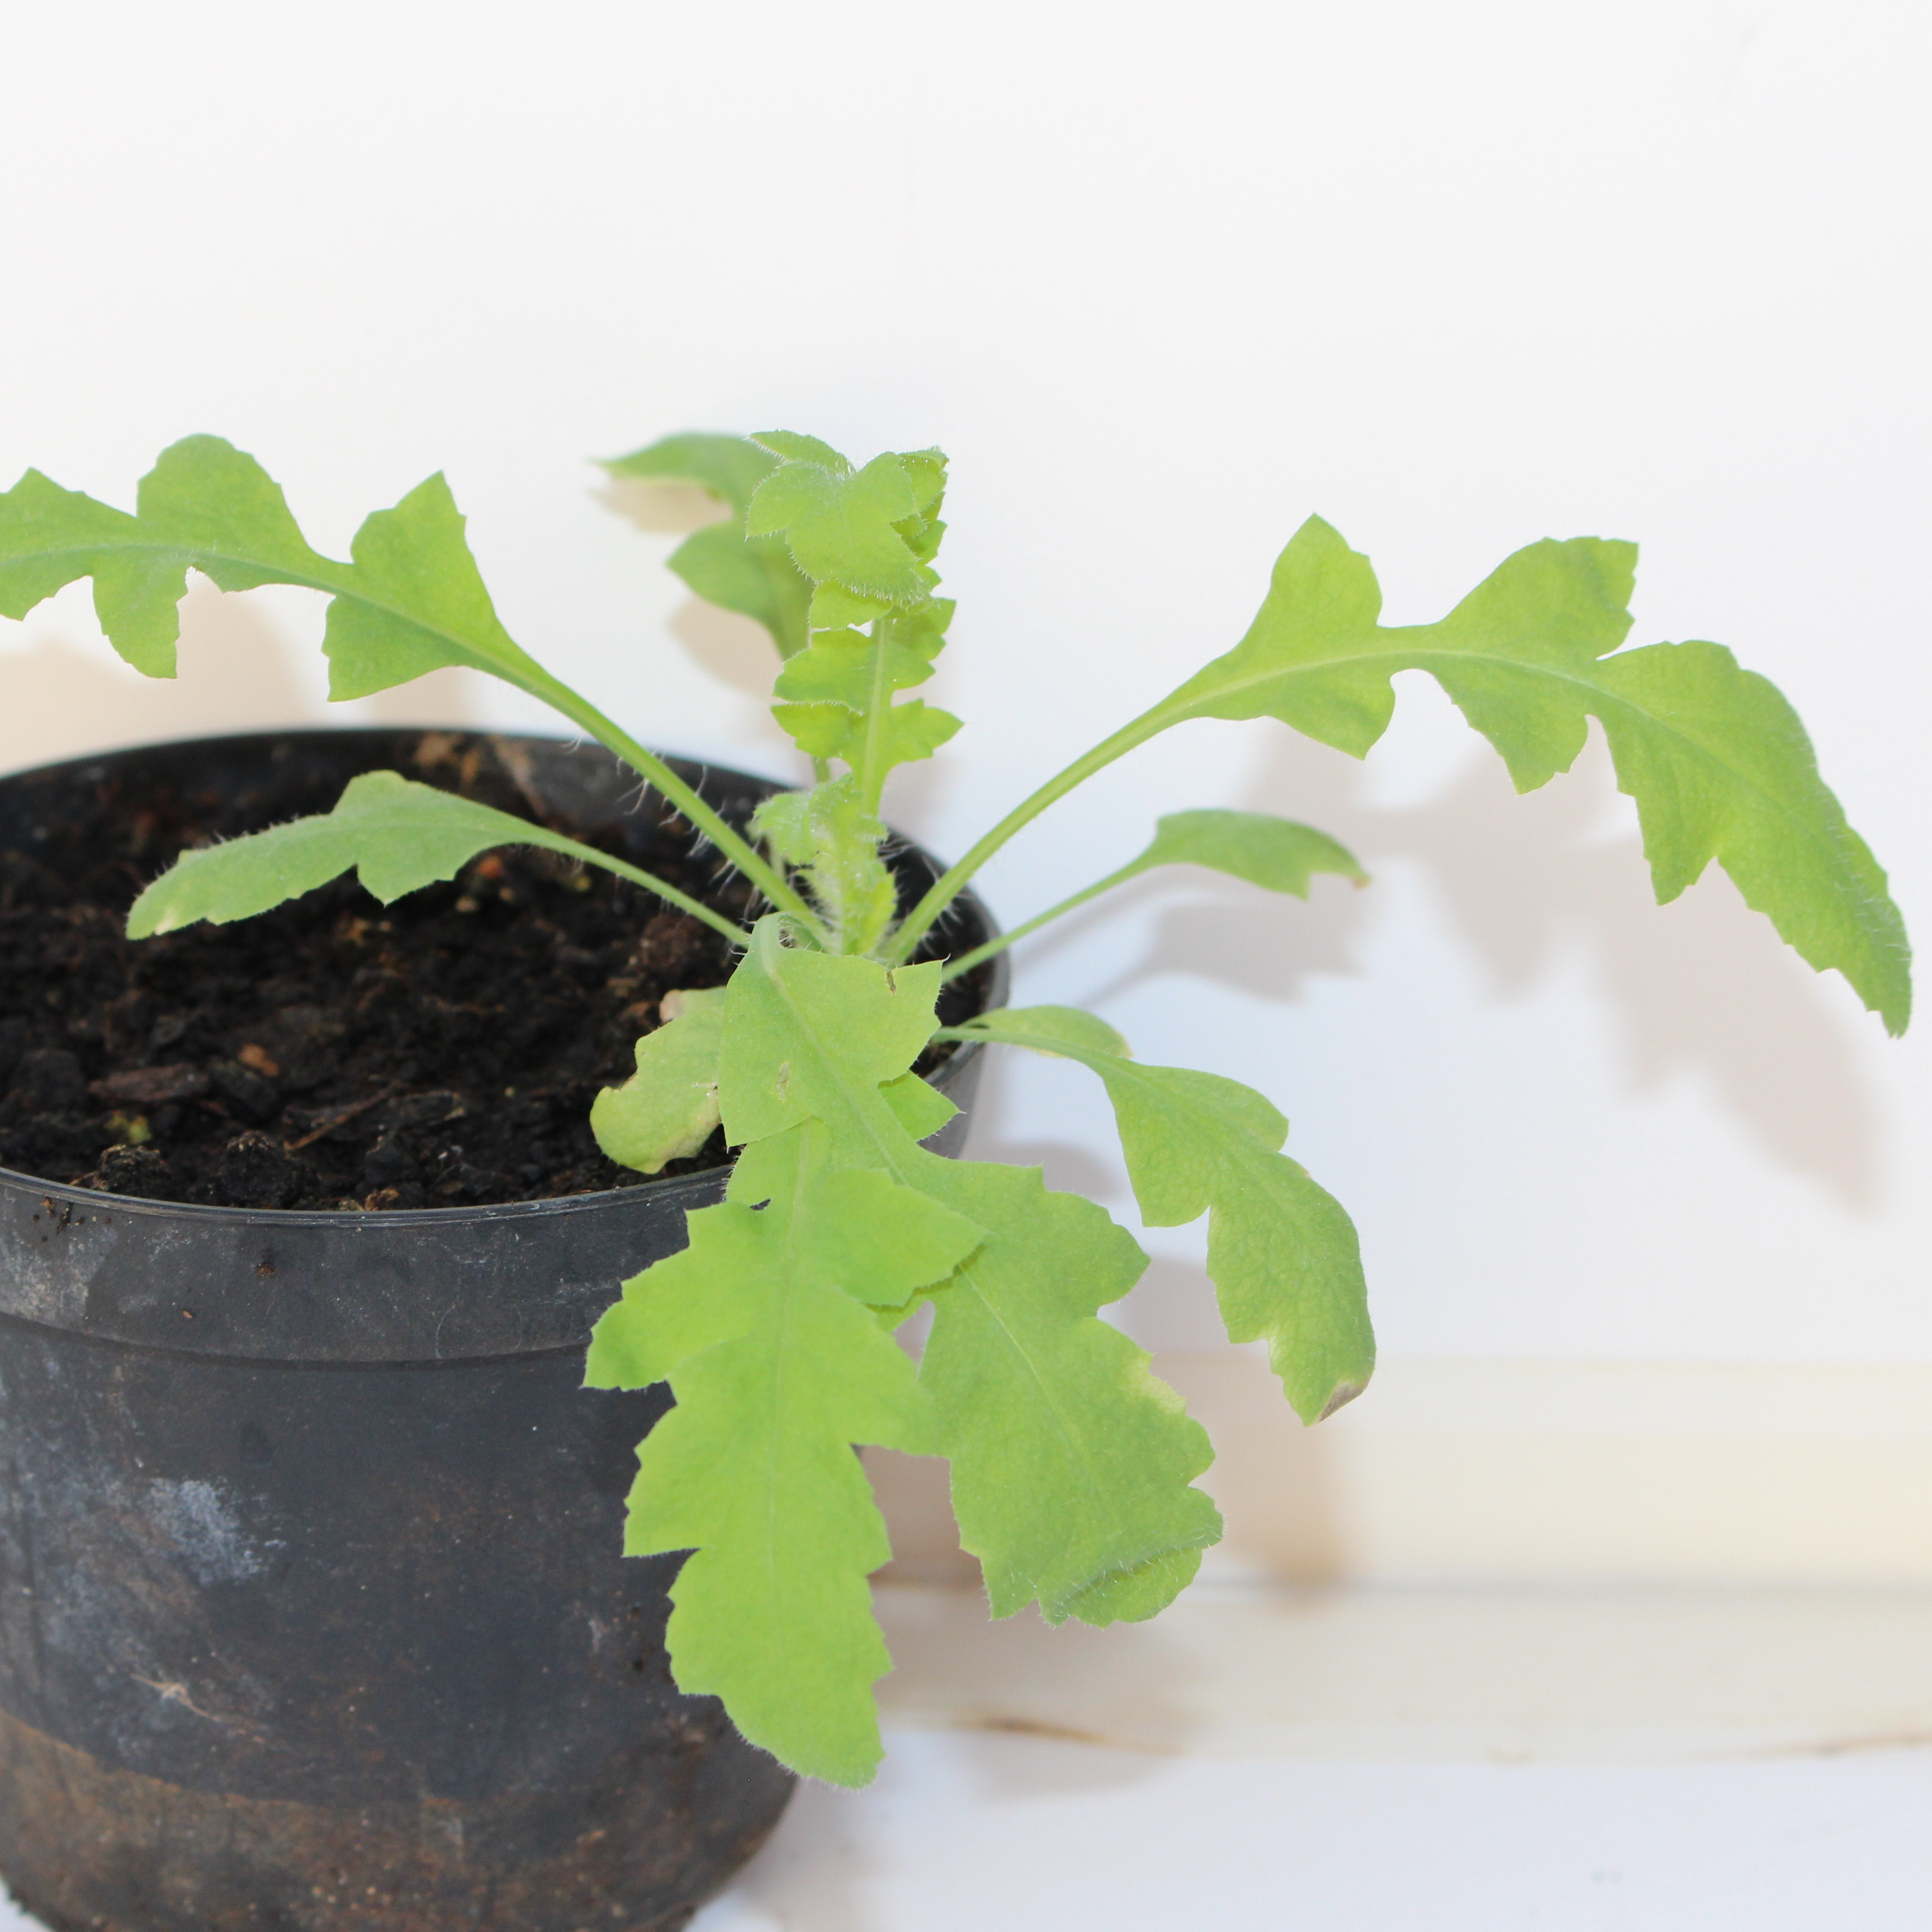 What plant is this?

Papaver rhoeas
